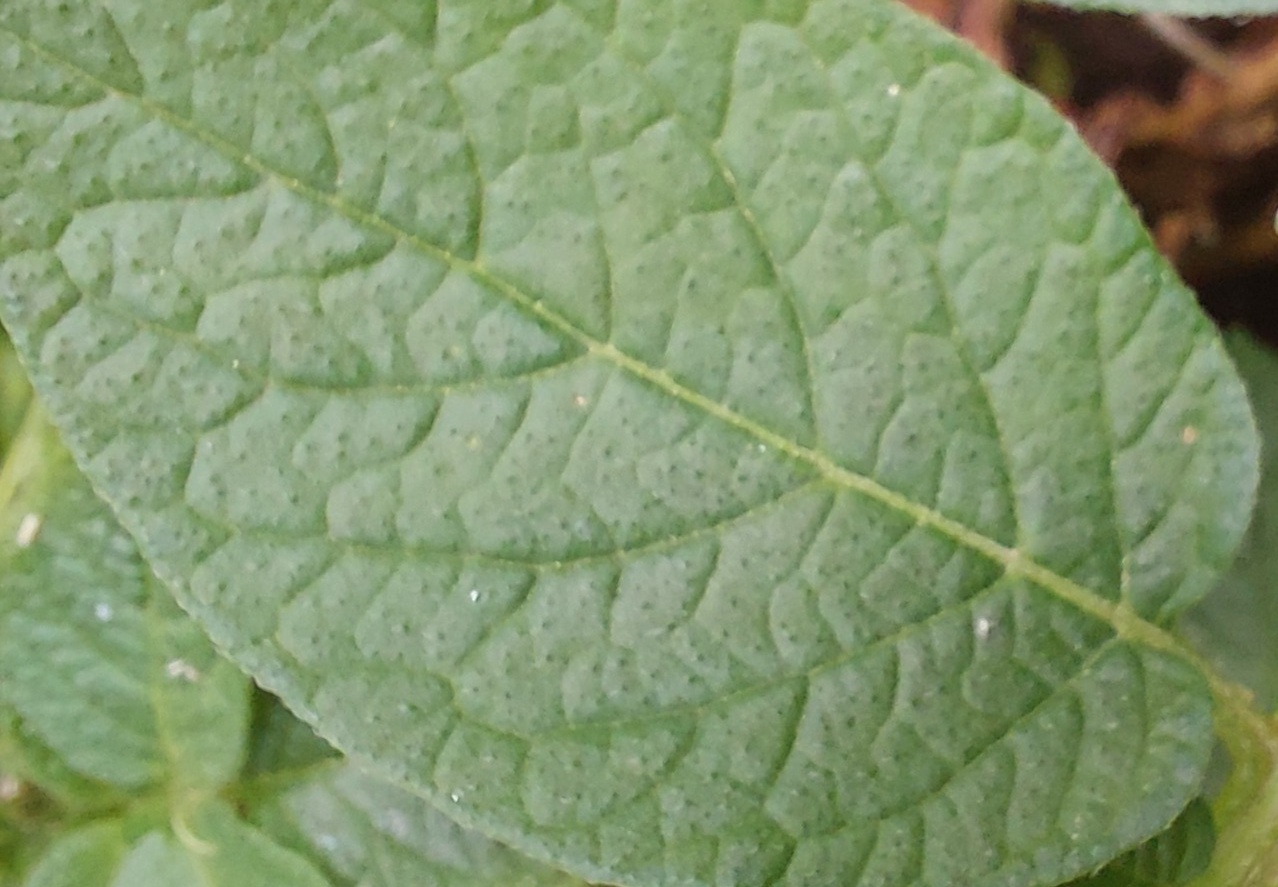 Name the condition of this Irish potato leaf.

healthy
